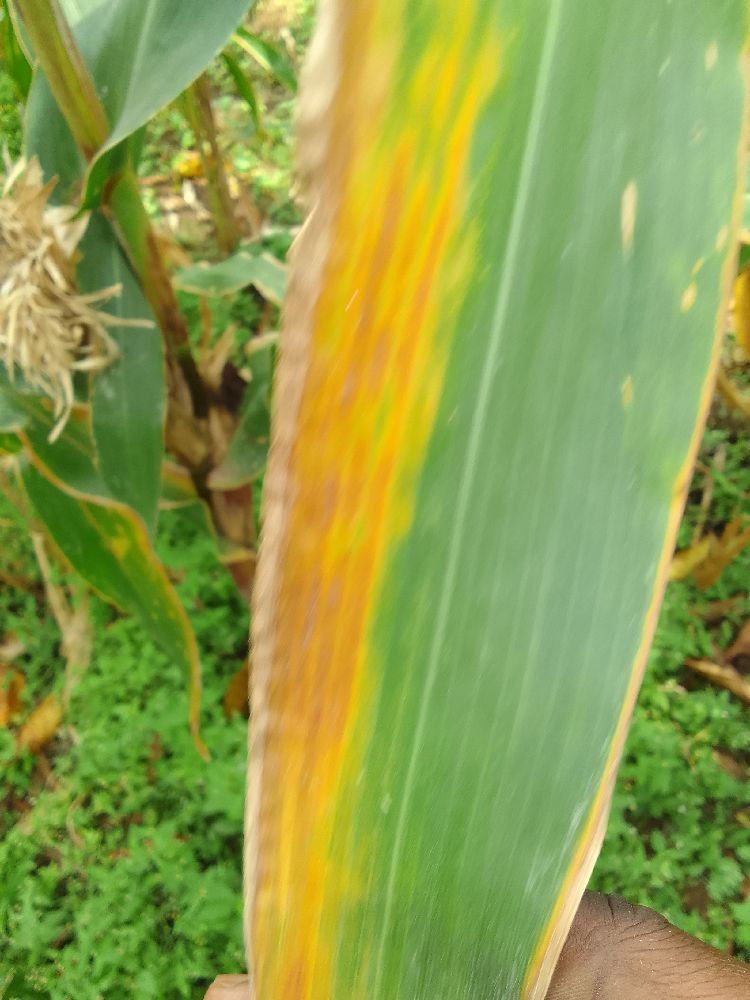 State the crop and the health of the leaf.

maize, maize lethal necrosis
